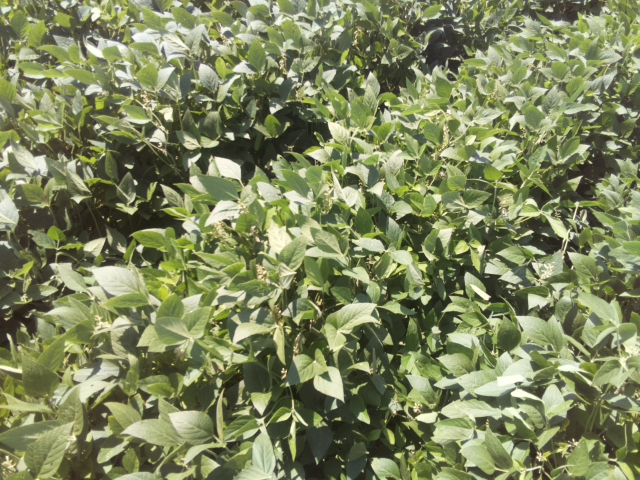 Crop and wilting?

soybean, leaves with no wilting
